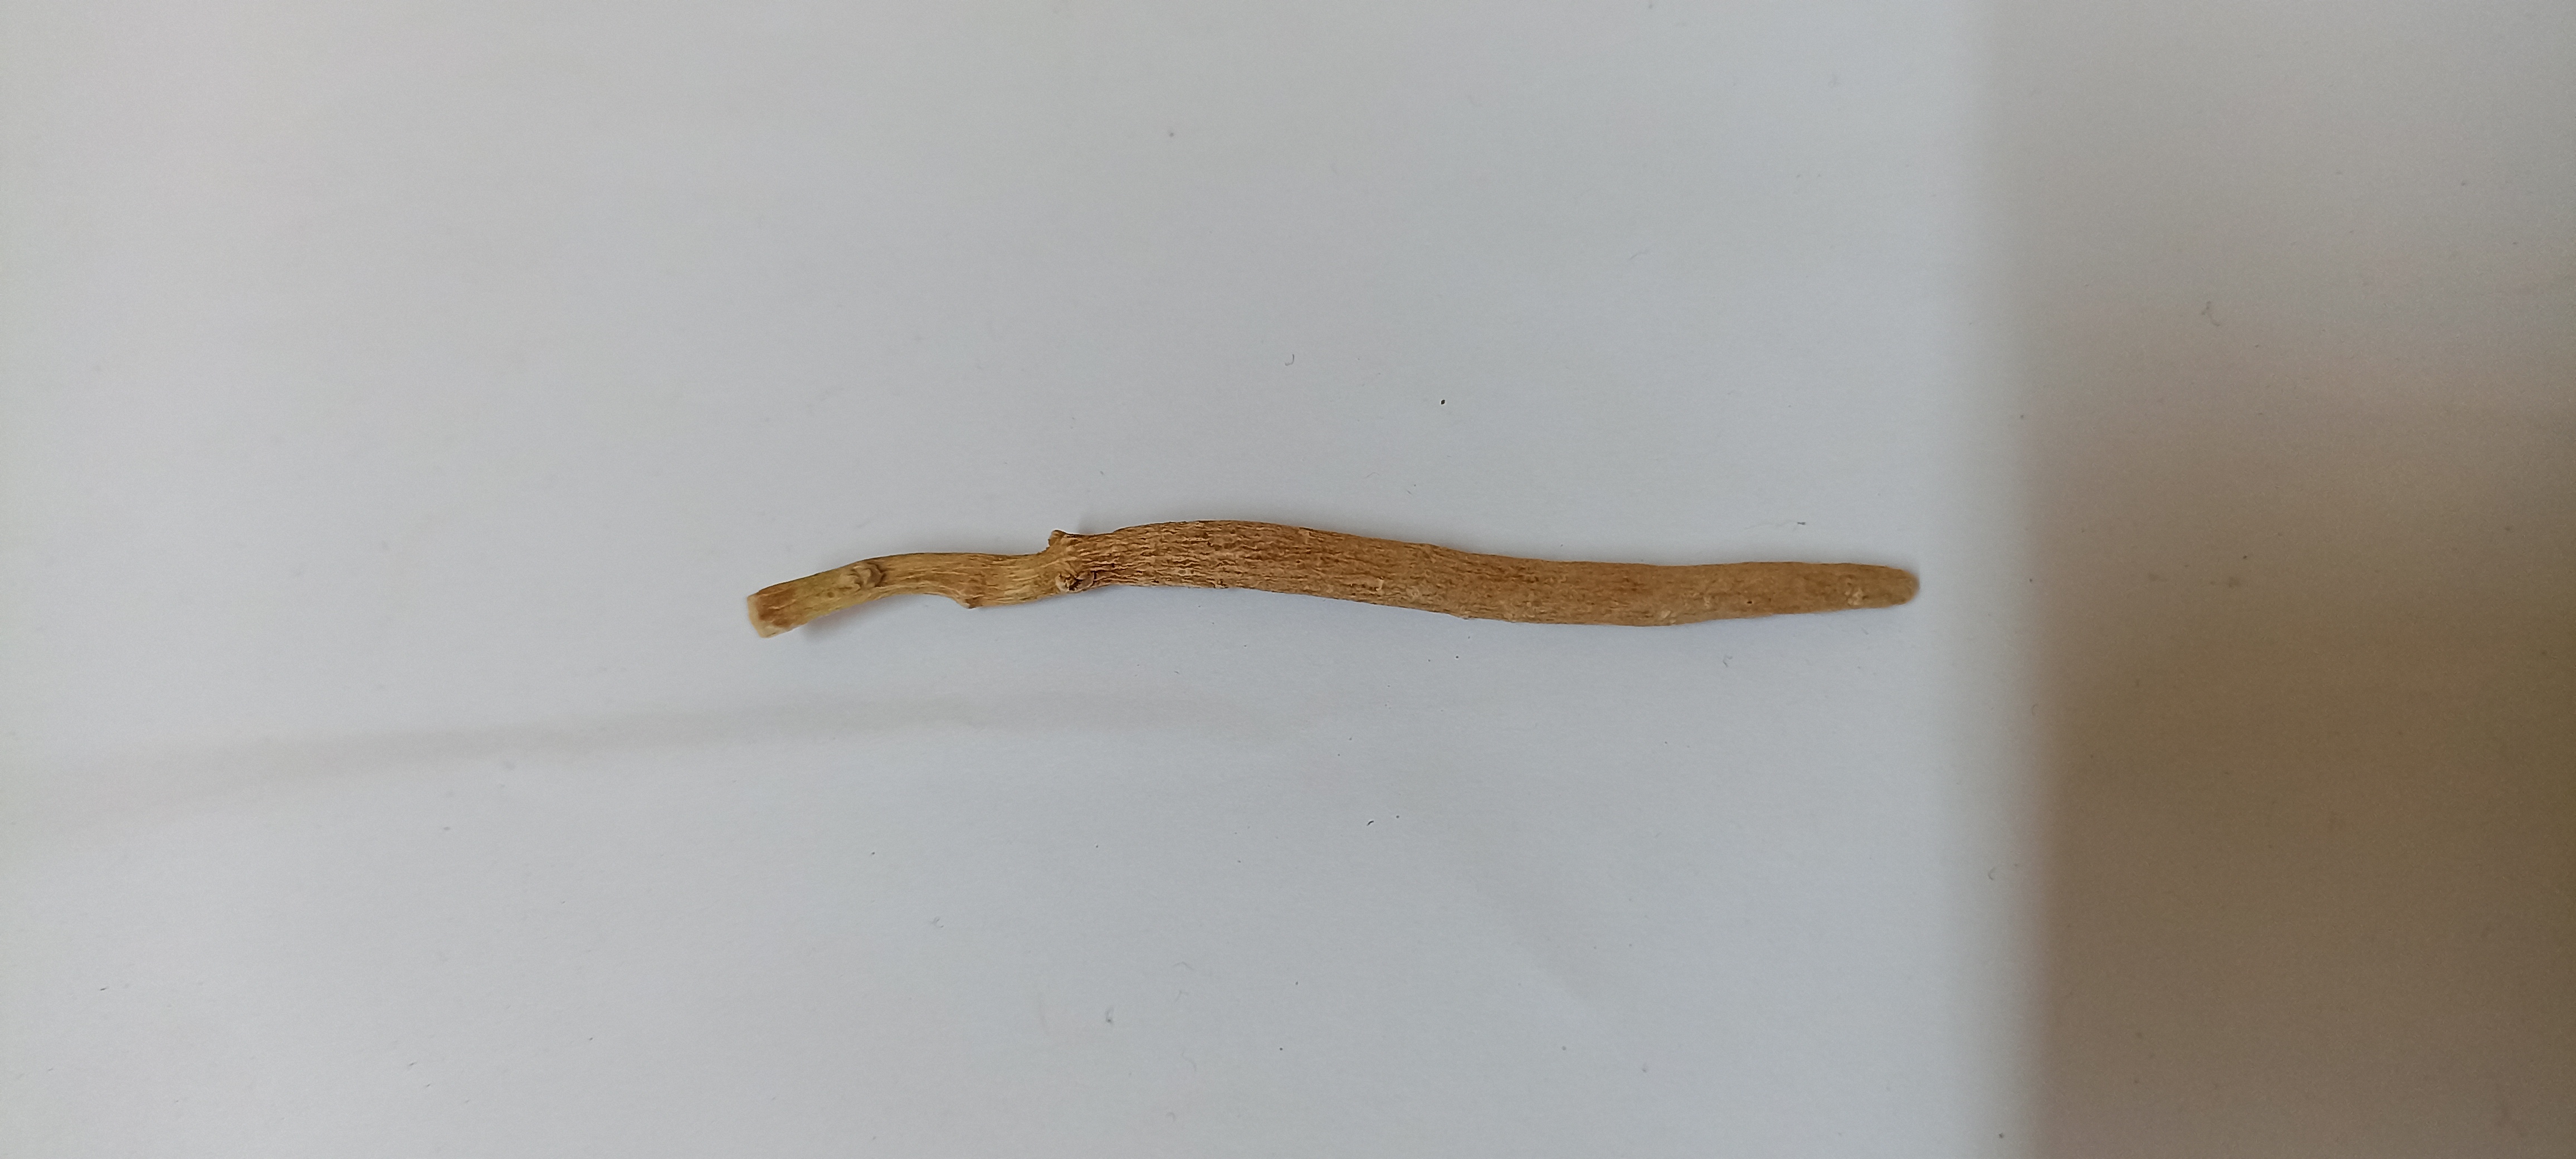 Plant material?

ashwagandha
